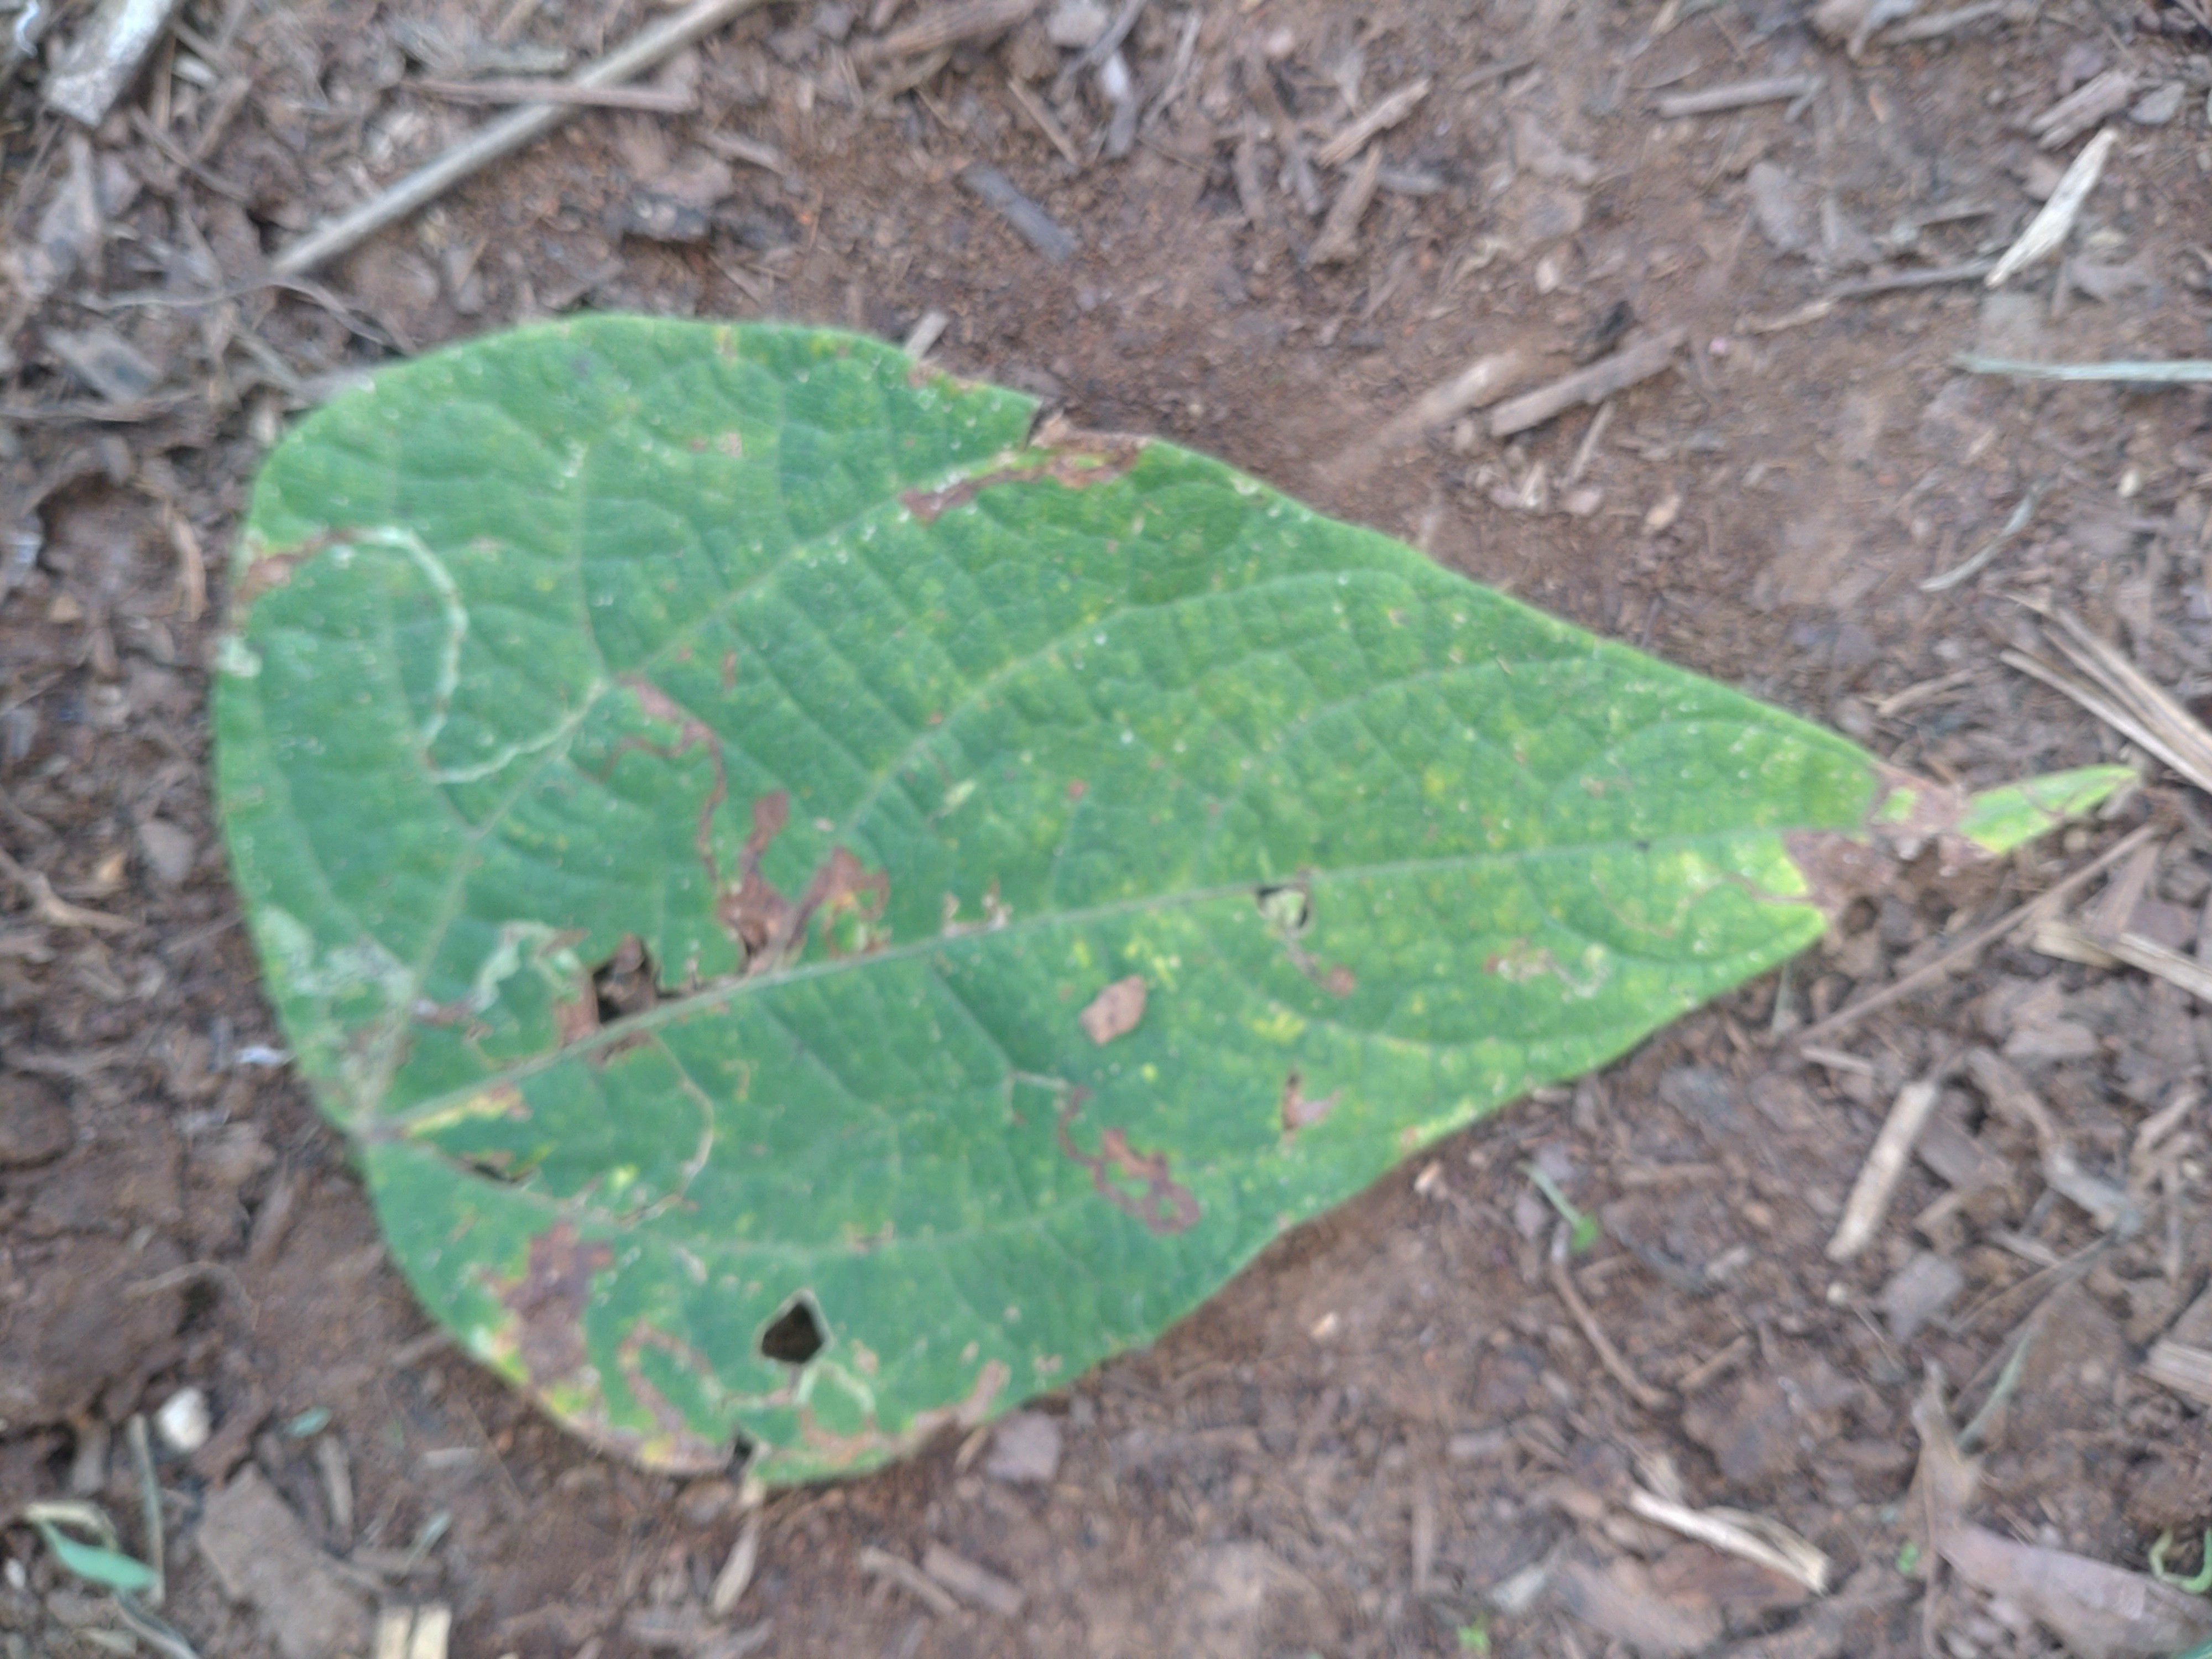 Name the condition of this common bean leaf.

anthracnose
